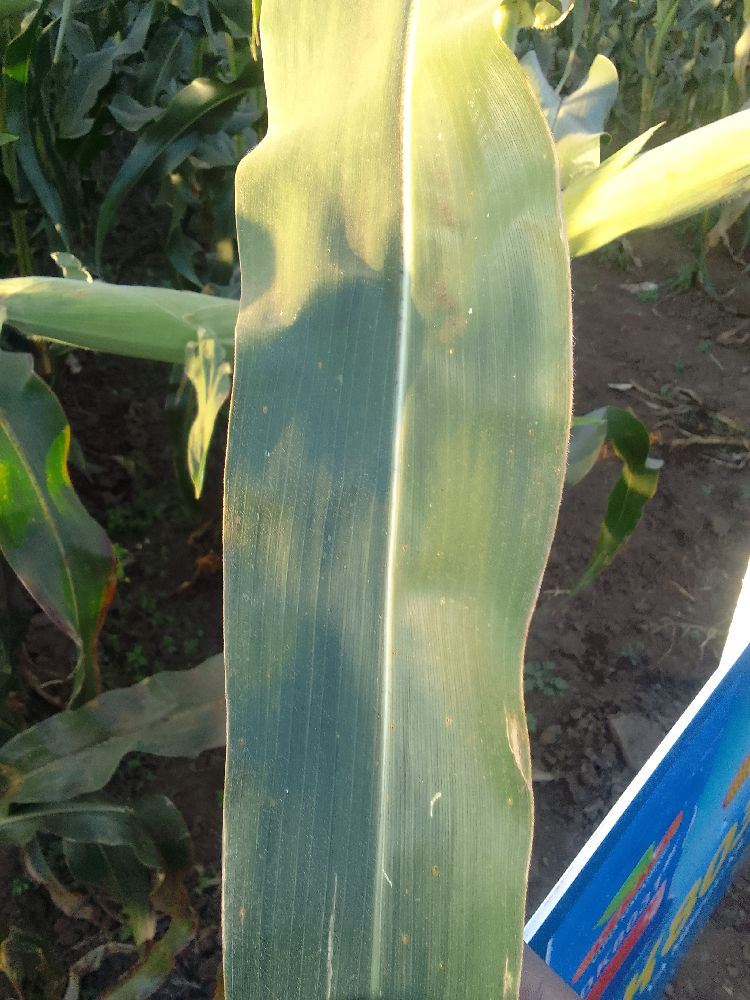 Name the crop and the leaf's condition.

maize, healthy
